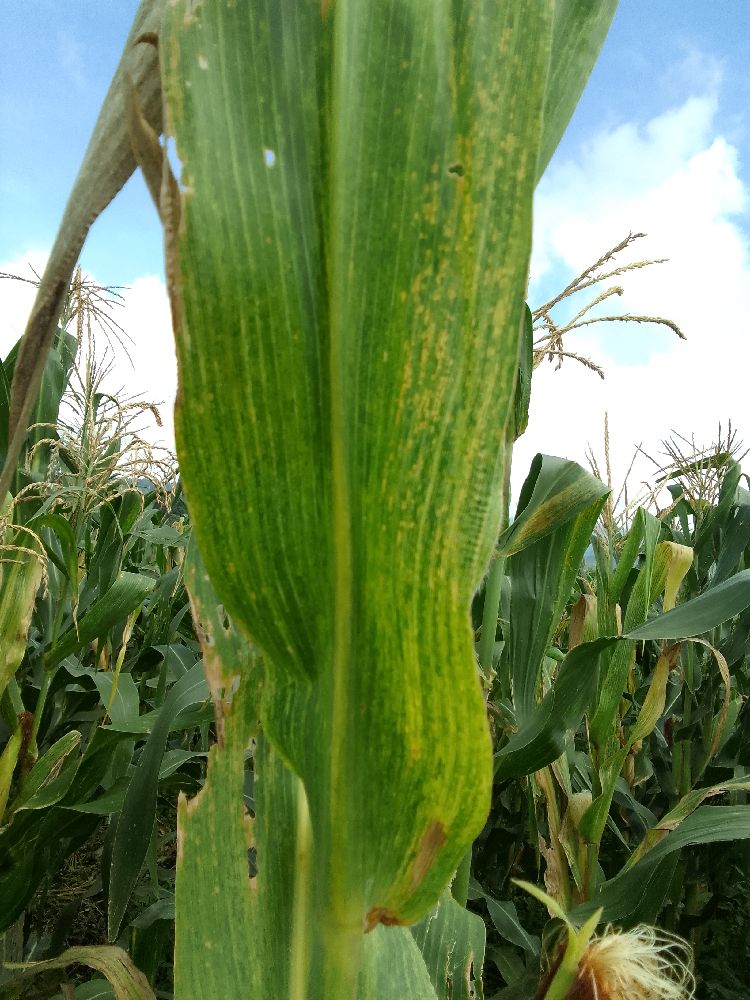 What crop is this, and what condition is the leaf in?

maize, maize lethal necrosis
